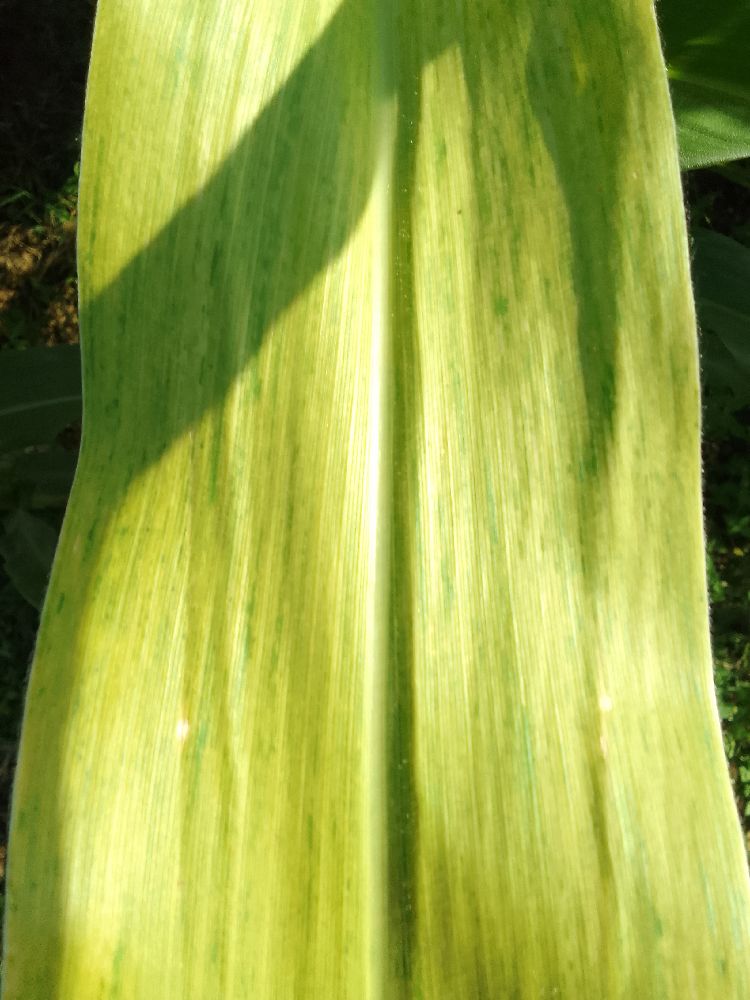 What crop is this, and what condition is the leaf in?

maize, maize lethal necrosis
